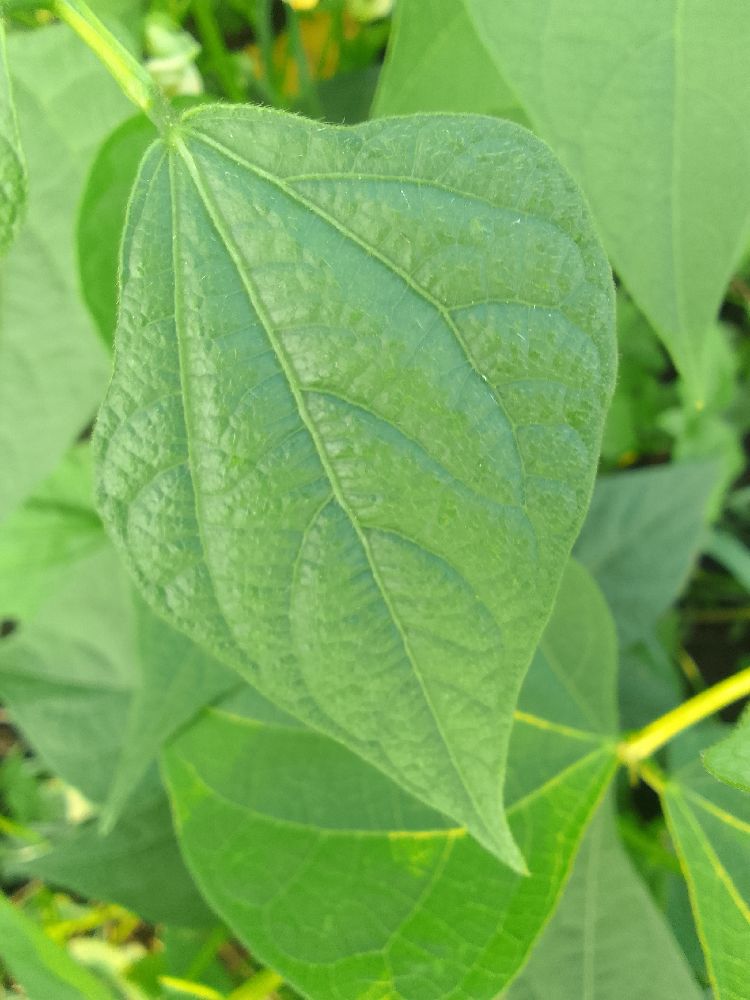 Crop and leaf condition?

common bean, healthy
